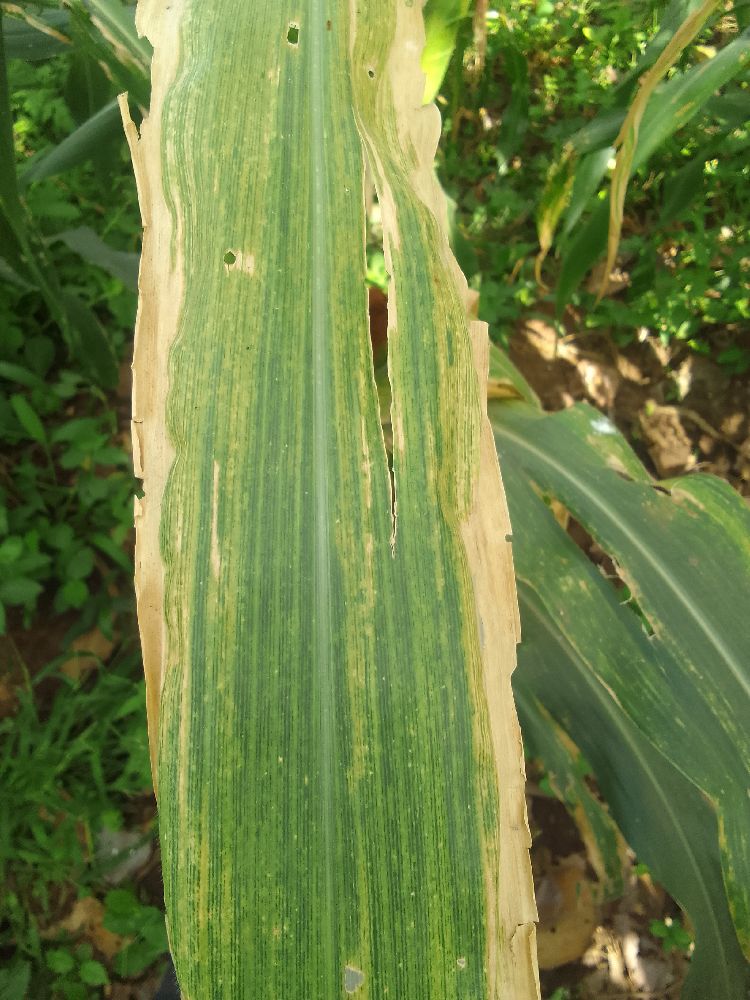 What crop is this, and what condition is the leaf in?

maize, maize lethal necrosis
